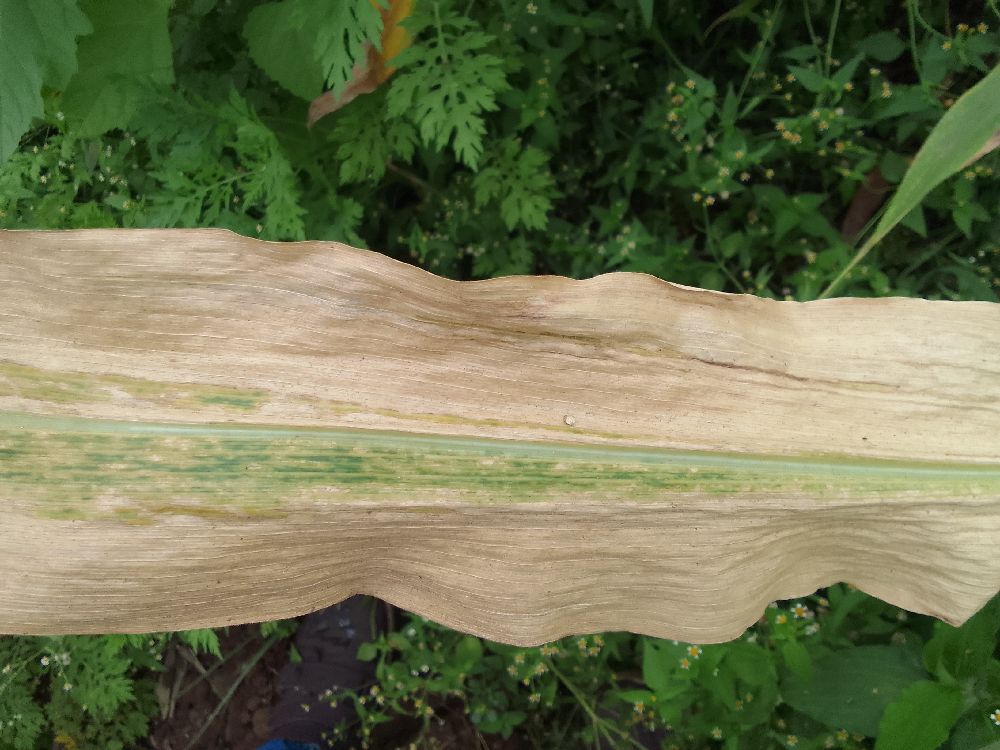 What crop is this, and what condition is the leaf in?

maize, maize lethal necrosis
